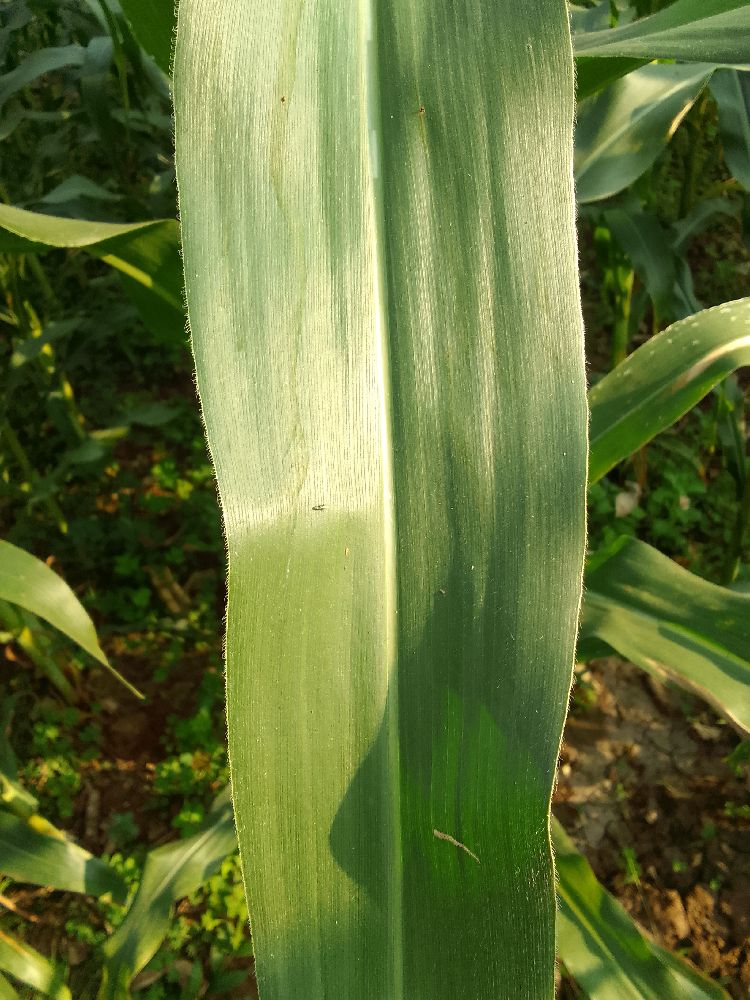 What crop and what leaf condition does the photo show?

maize, healthy
